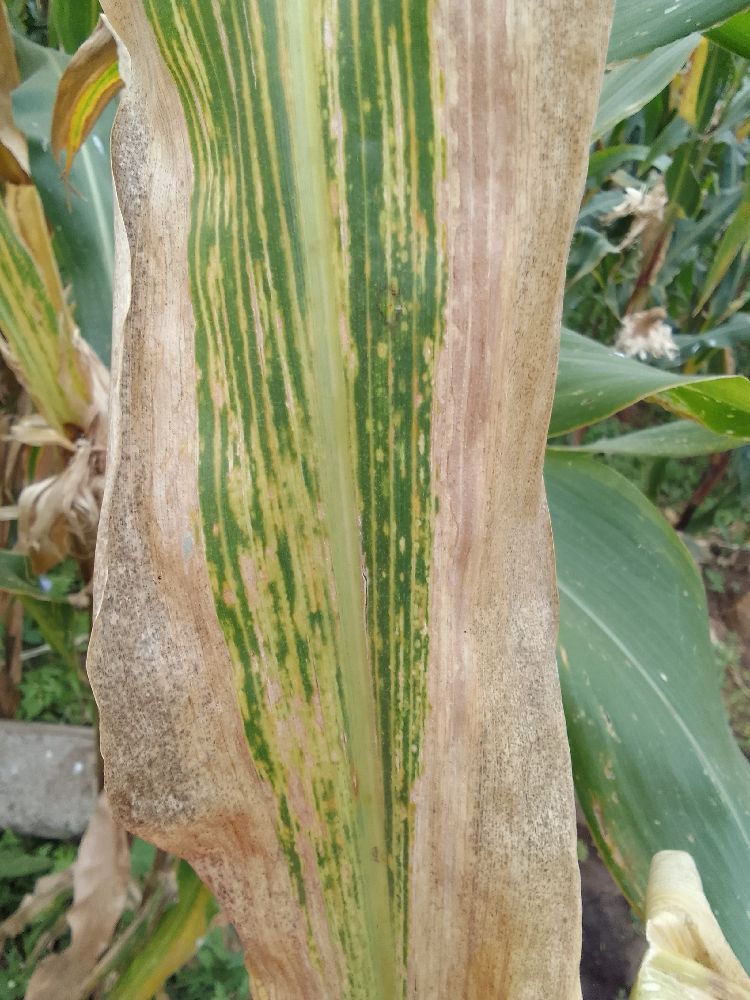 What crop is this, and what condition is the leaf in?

maize, maize lethal necrosis
